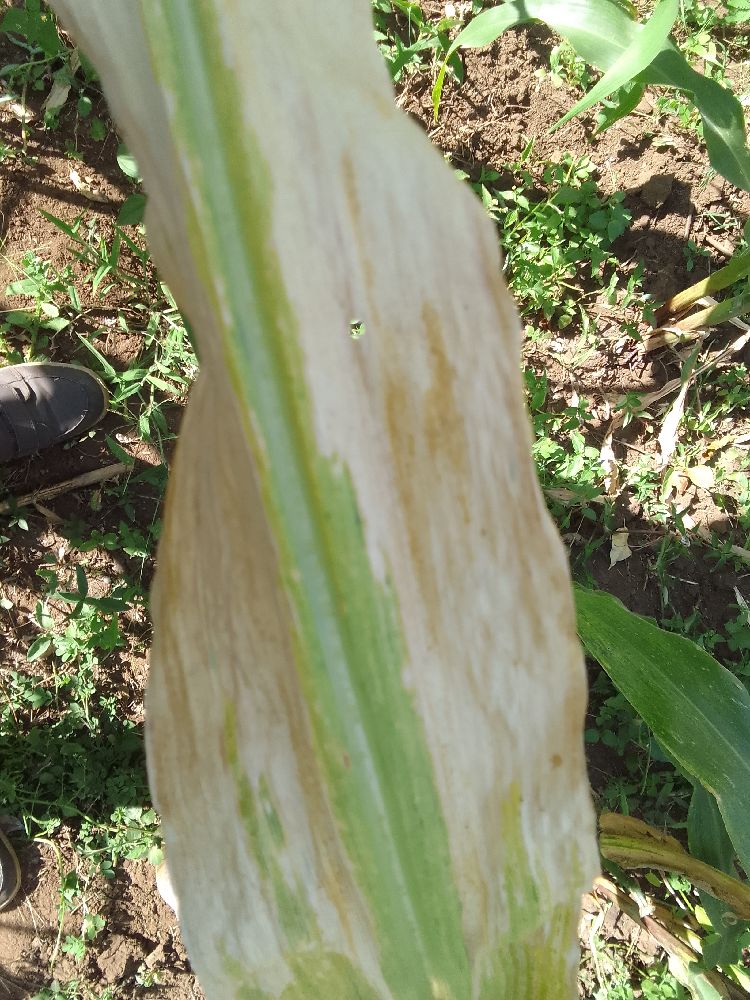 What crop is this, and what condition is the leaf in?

maize, maize lethal necrosis
